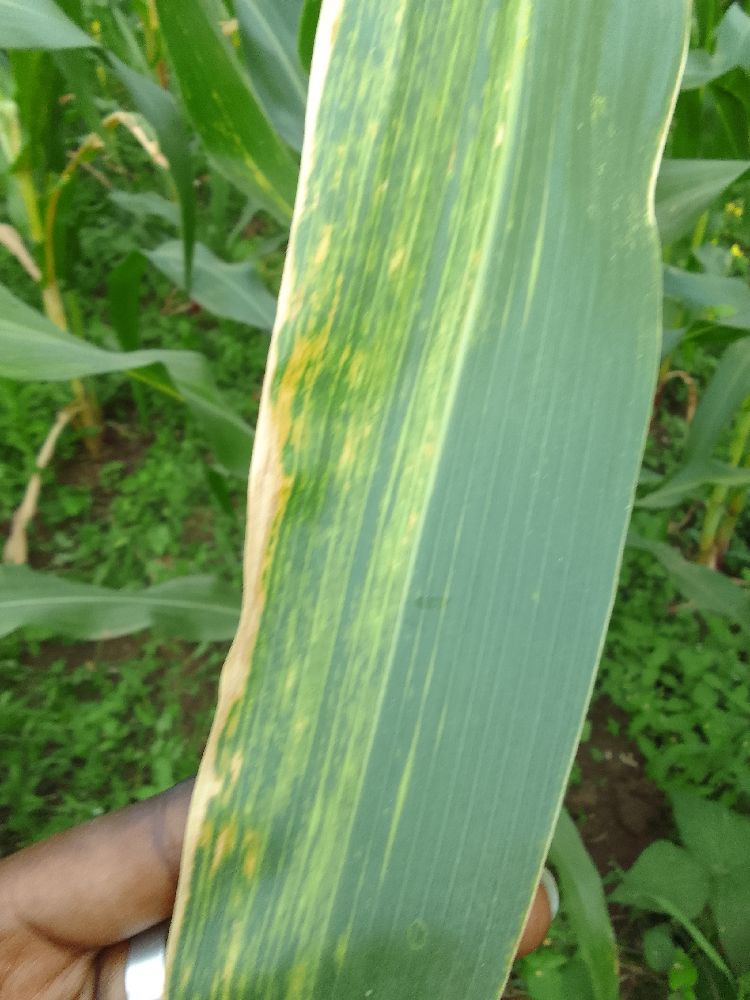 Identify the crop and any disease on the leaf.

maize, maize lethal necrosis
